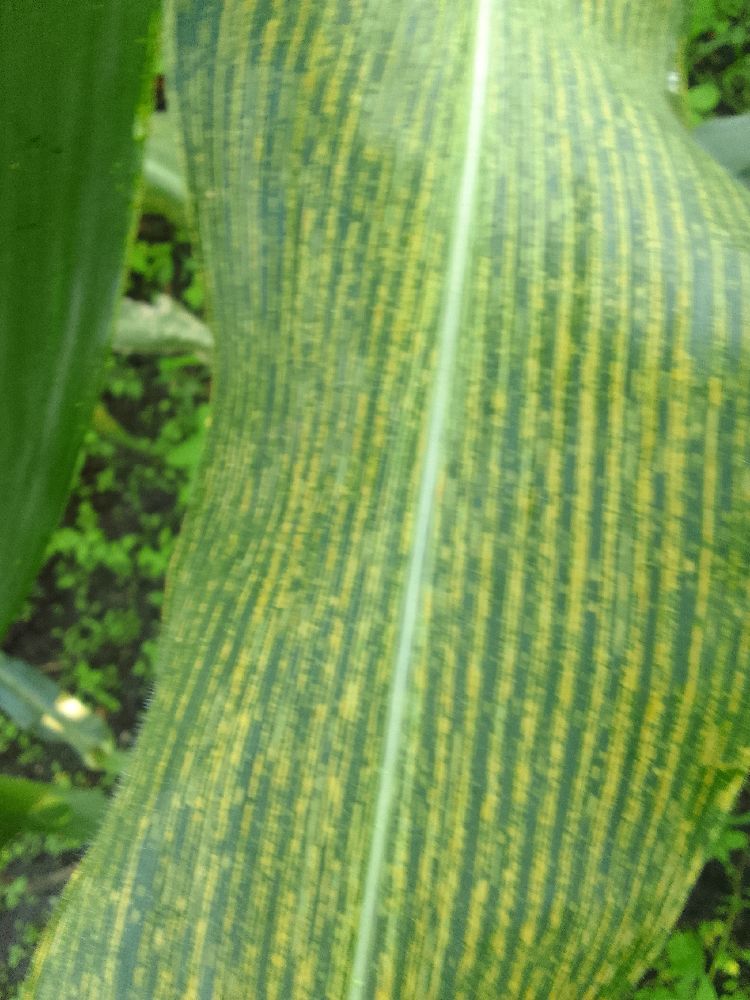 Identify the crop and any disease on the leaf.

maize, maize streak virus
